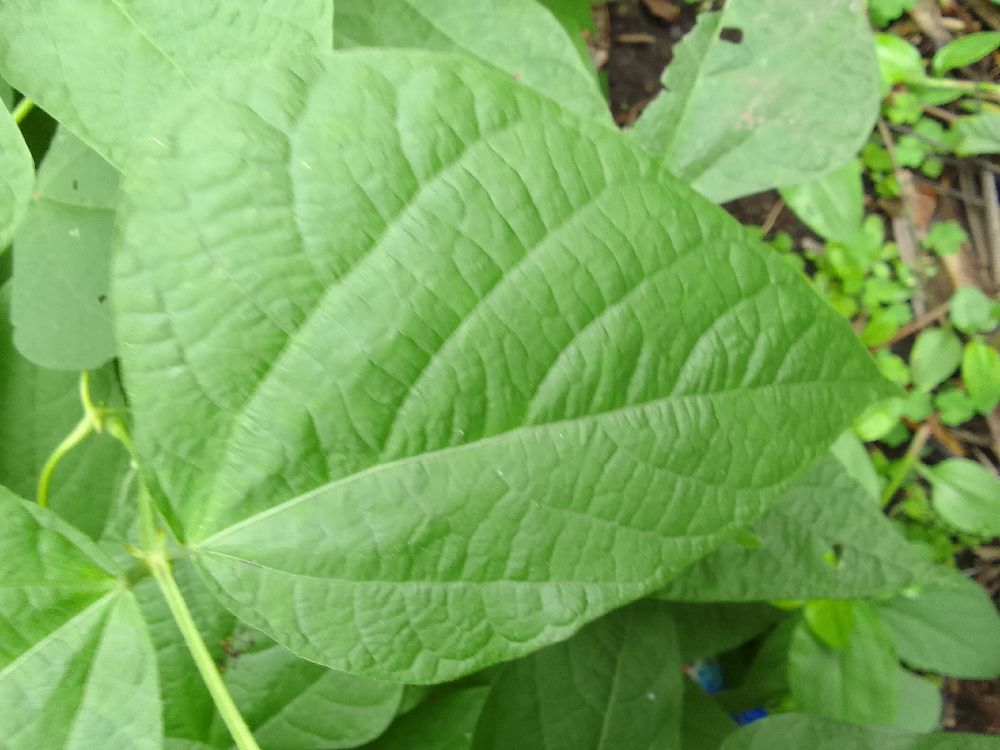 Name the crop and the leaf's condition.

common bean, healthy
